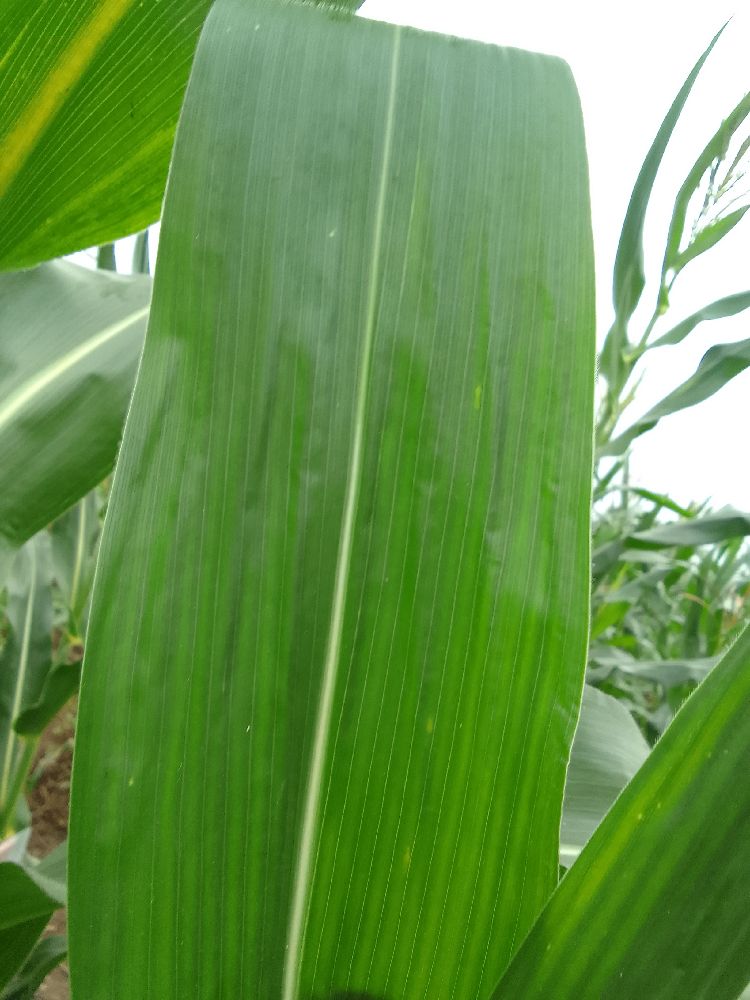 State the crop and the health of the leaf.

maize, healthy
